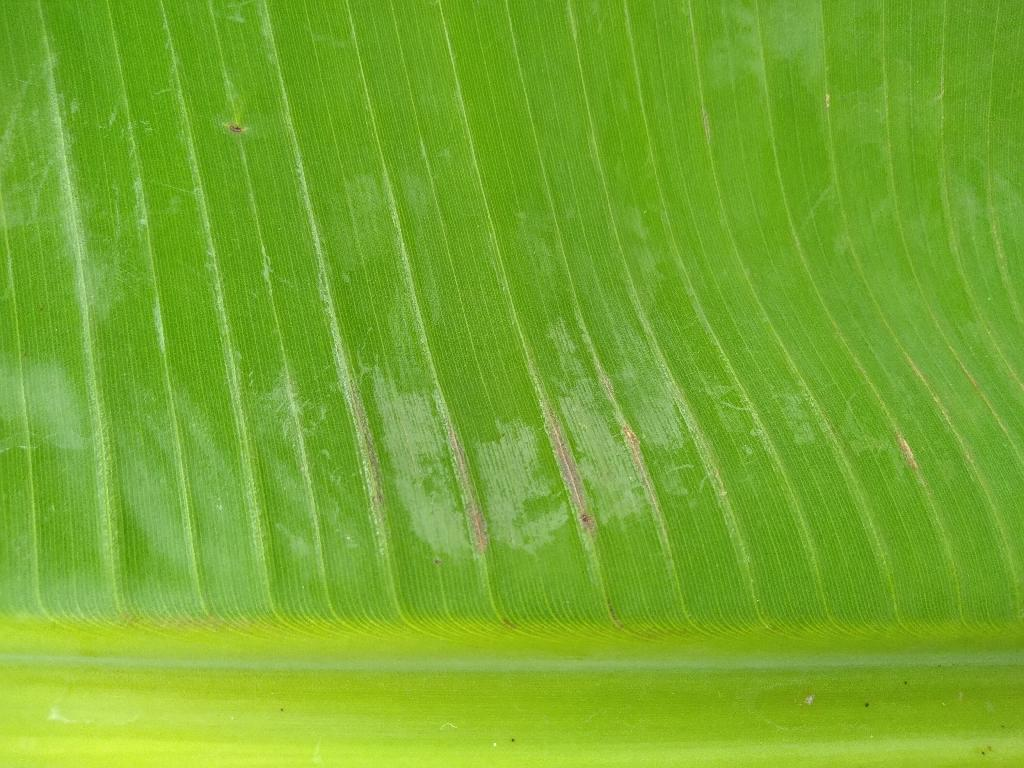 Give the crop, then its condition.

banana, healthy
